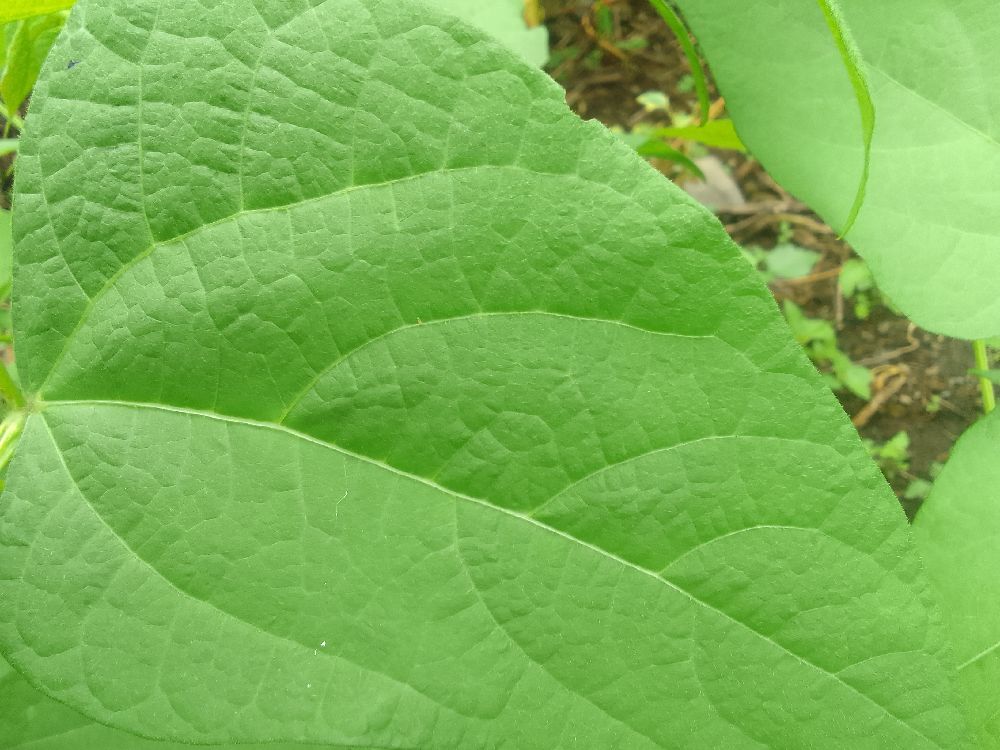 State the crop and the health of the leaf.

common bean, healthy
